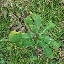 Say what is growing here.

structured weed
